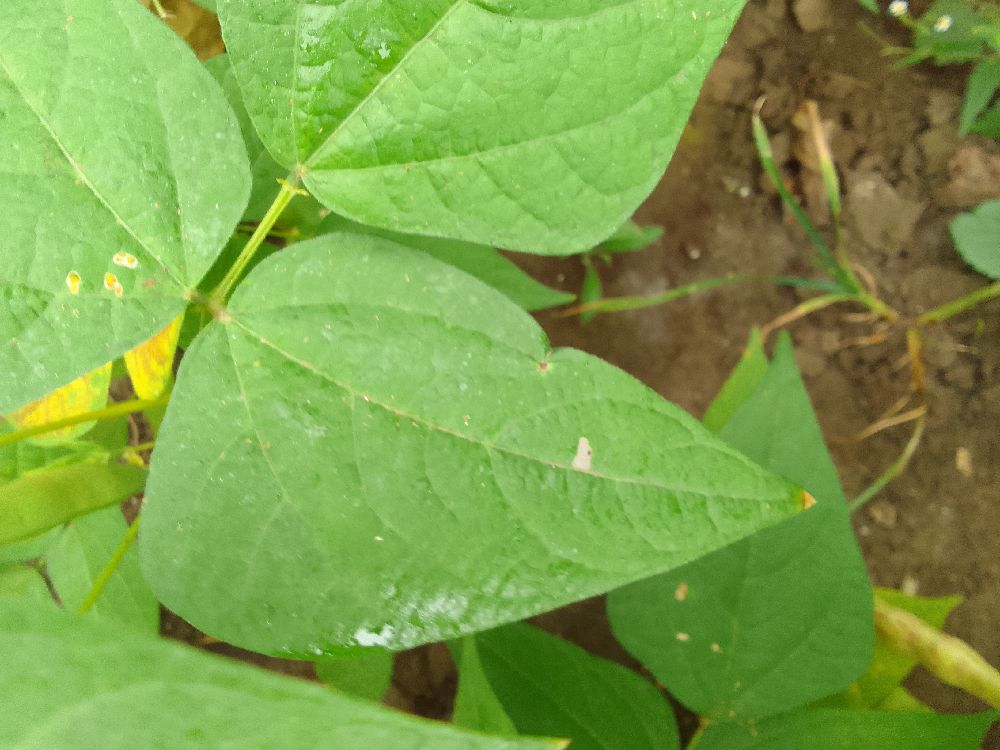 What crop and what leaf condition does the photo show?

common bean, healthy
